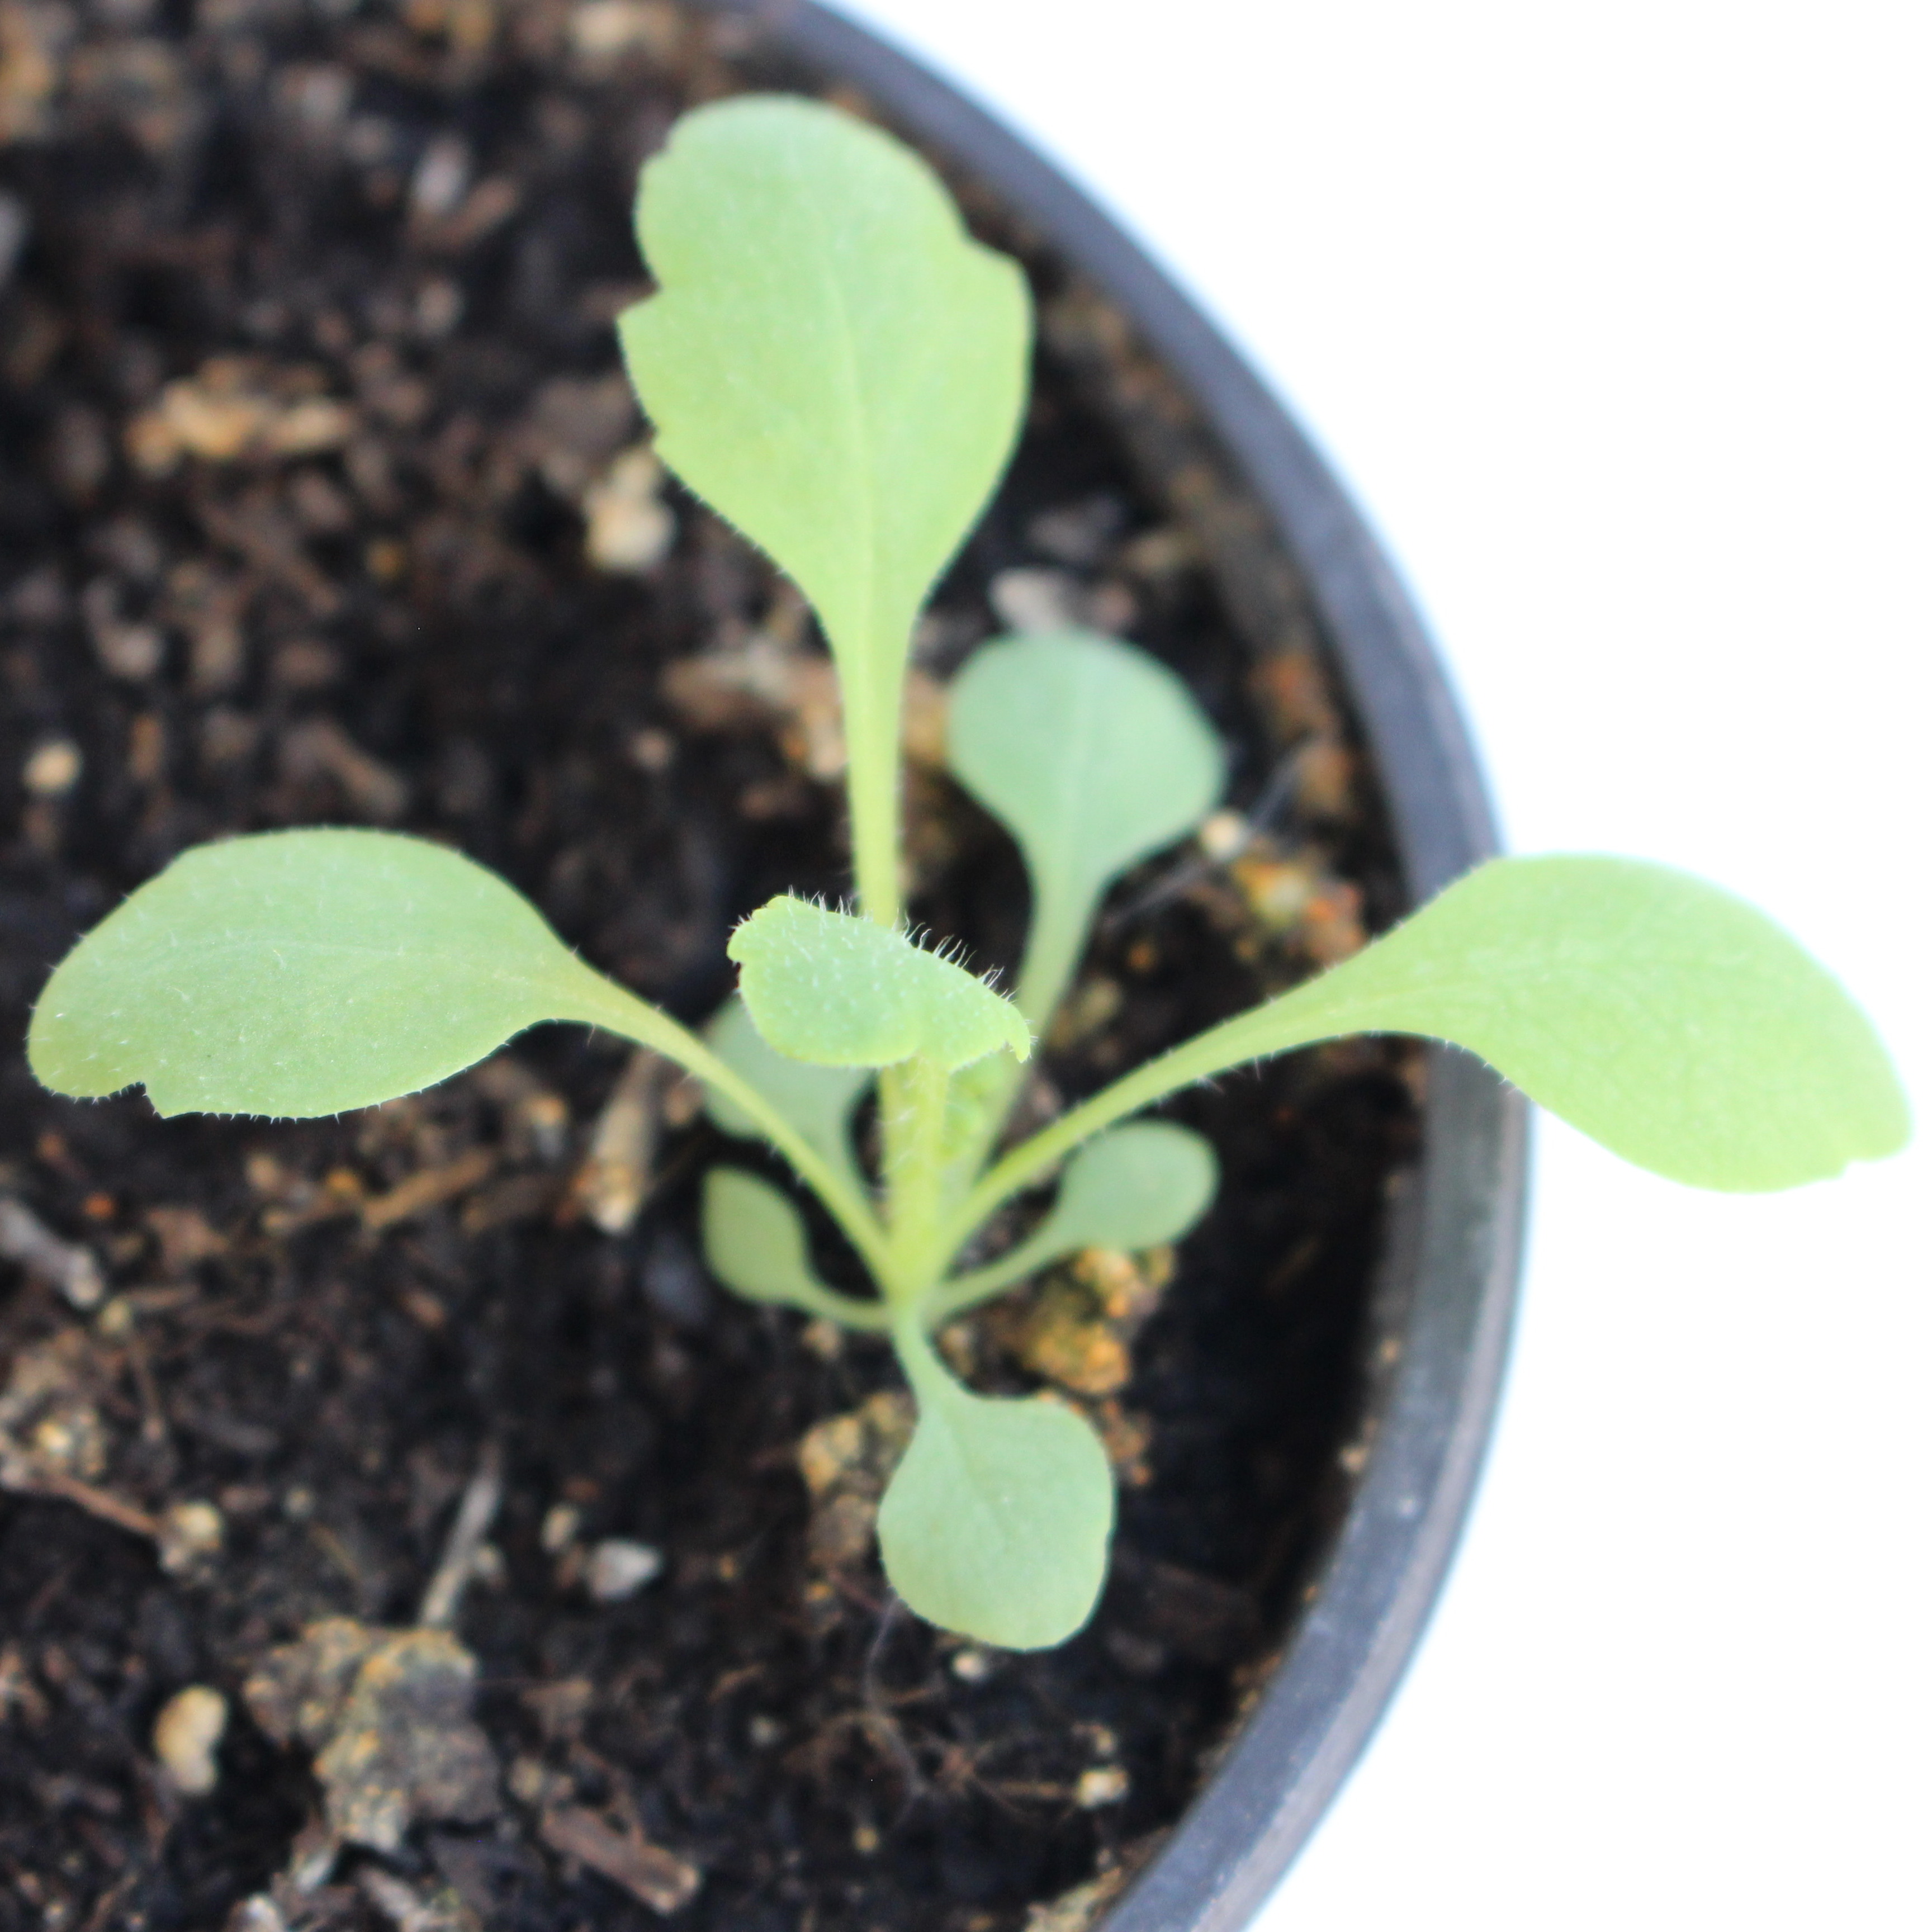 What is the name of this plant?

Papaver rhoeas
